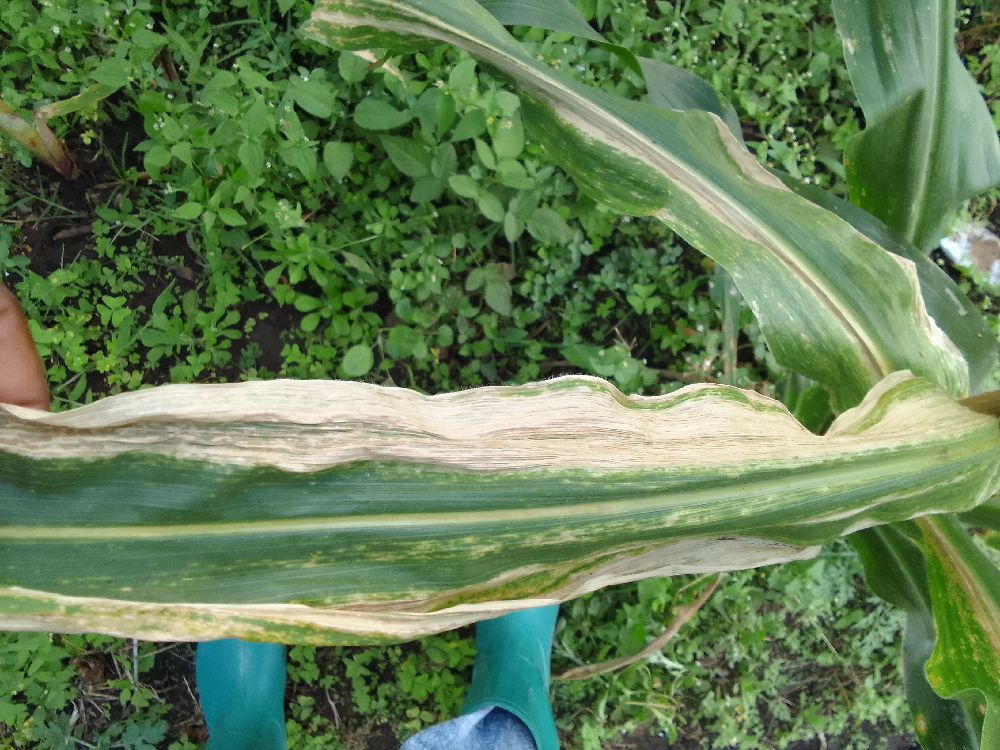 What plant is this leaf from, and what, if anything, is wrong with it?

maize, healthy
